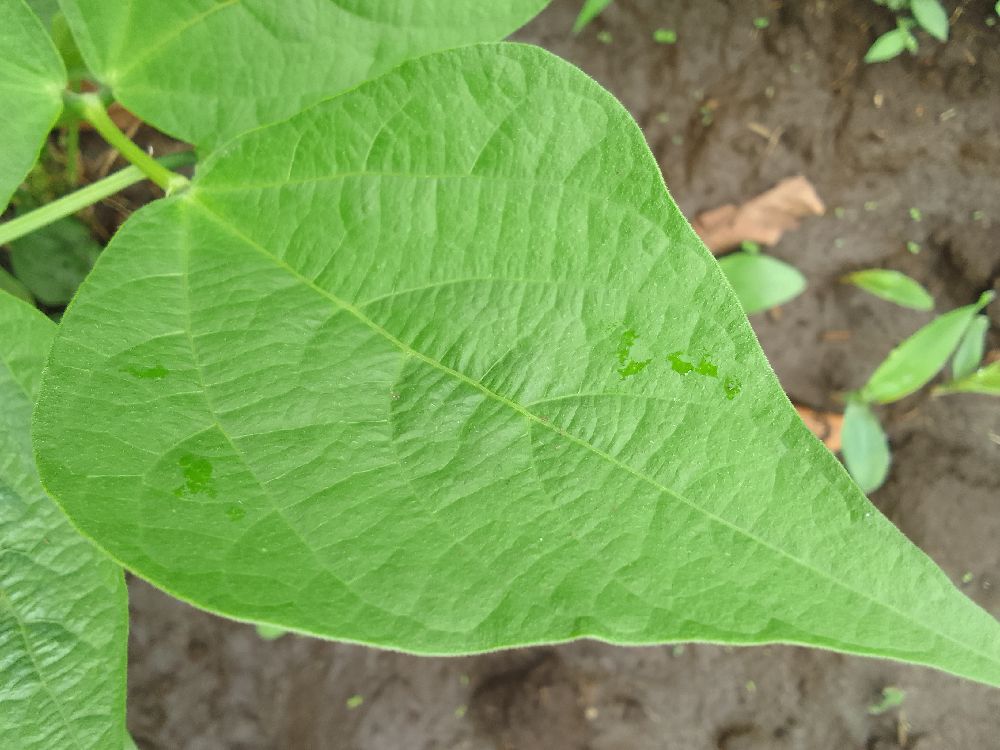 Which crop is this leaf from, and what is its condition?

common bean, healthy
